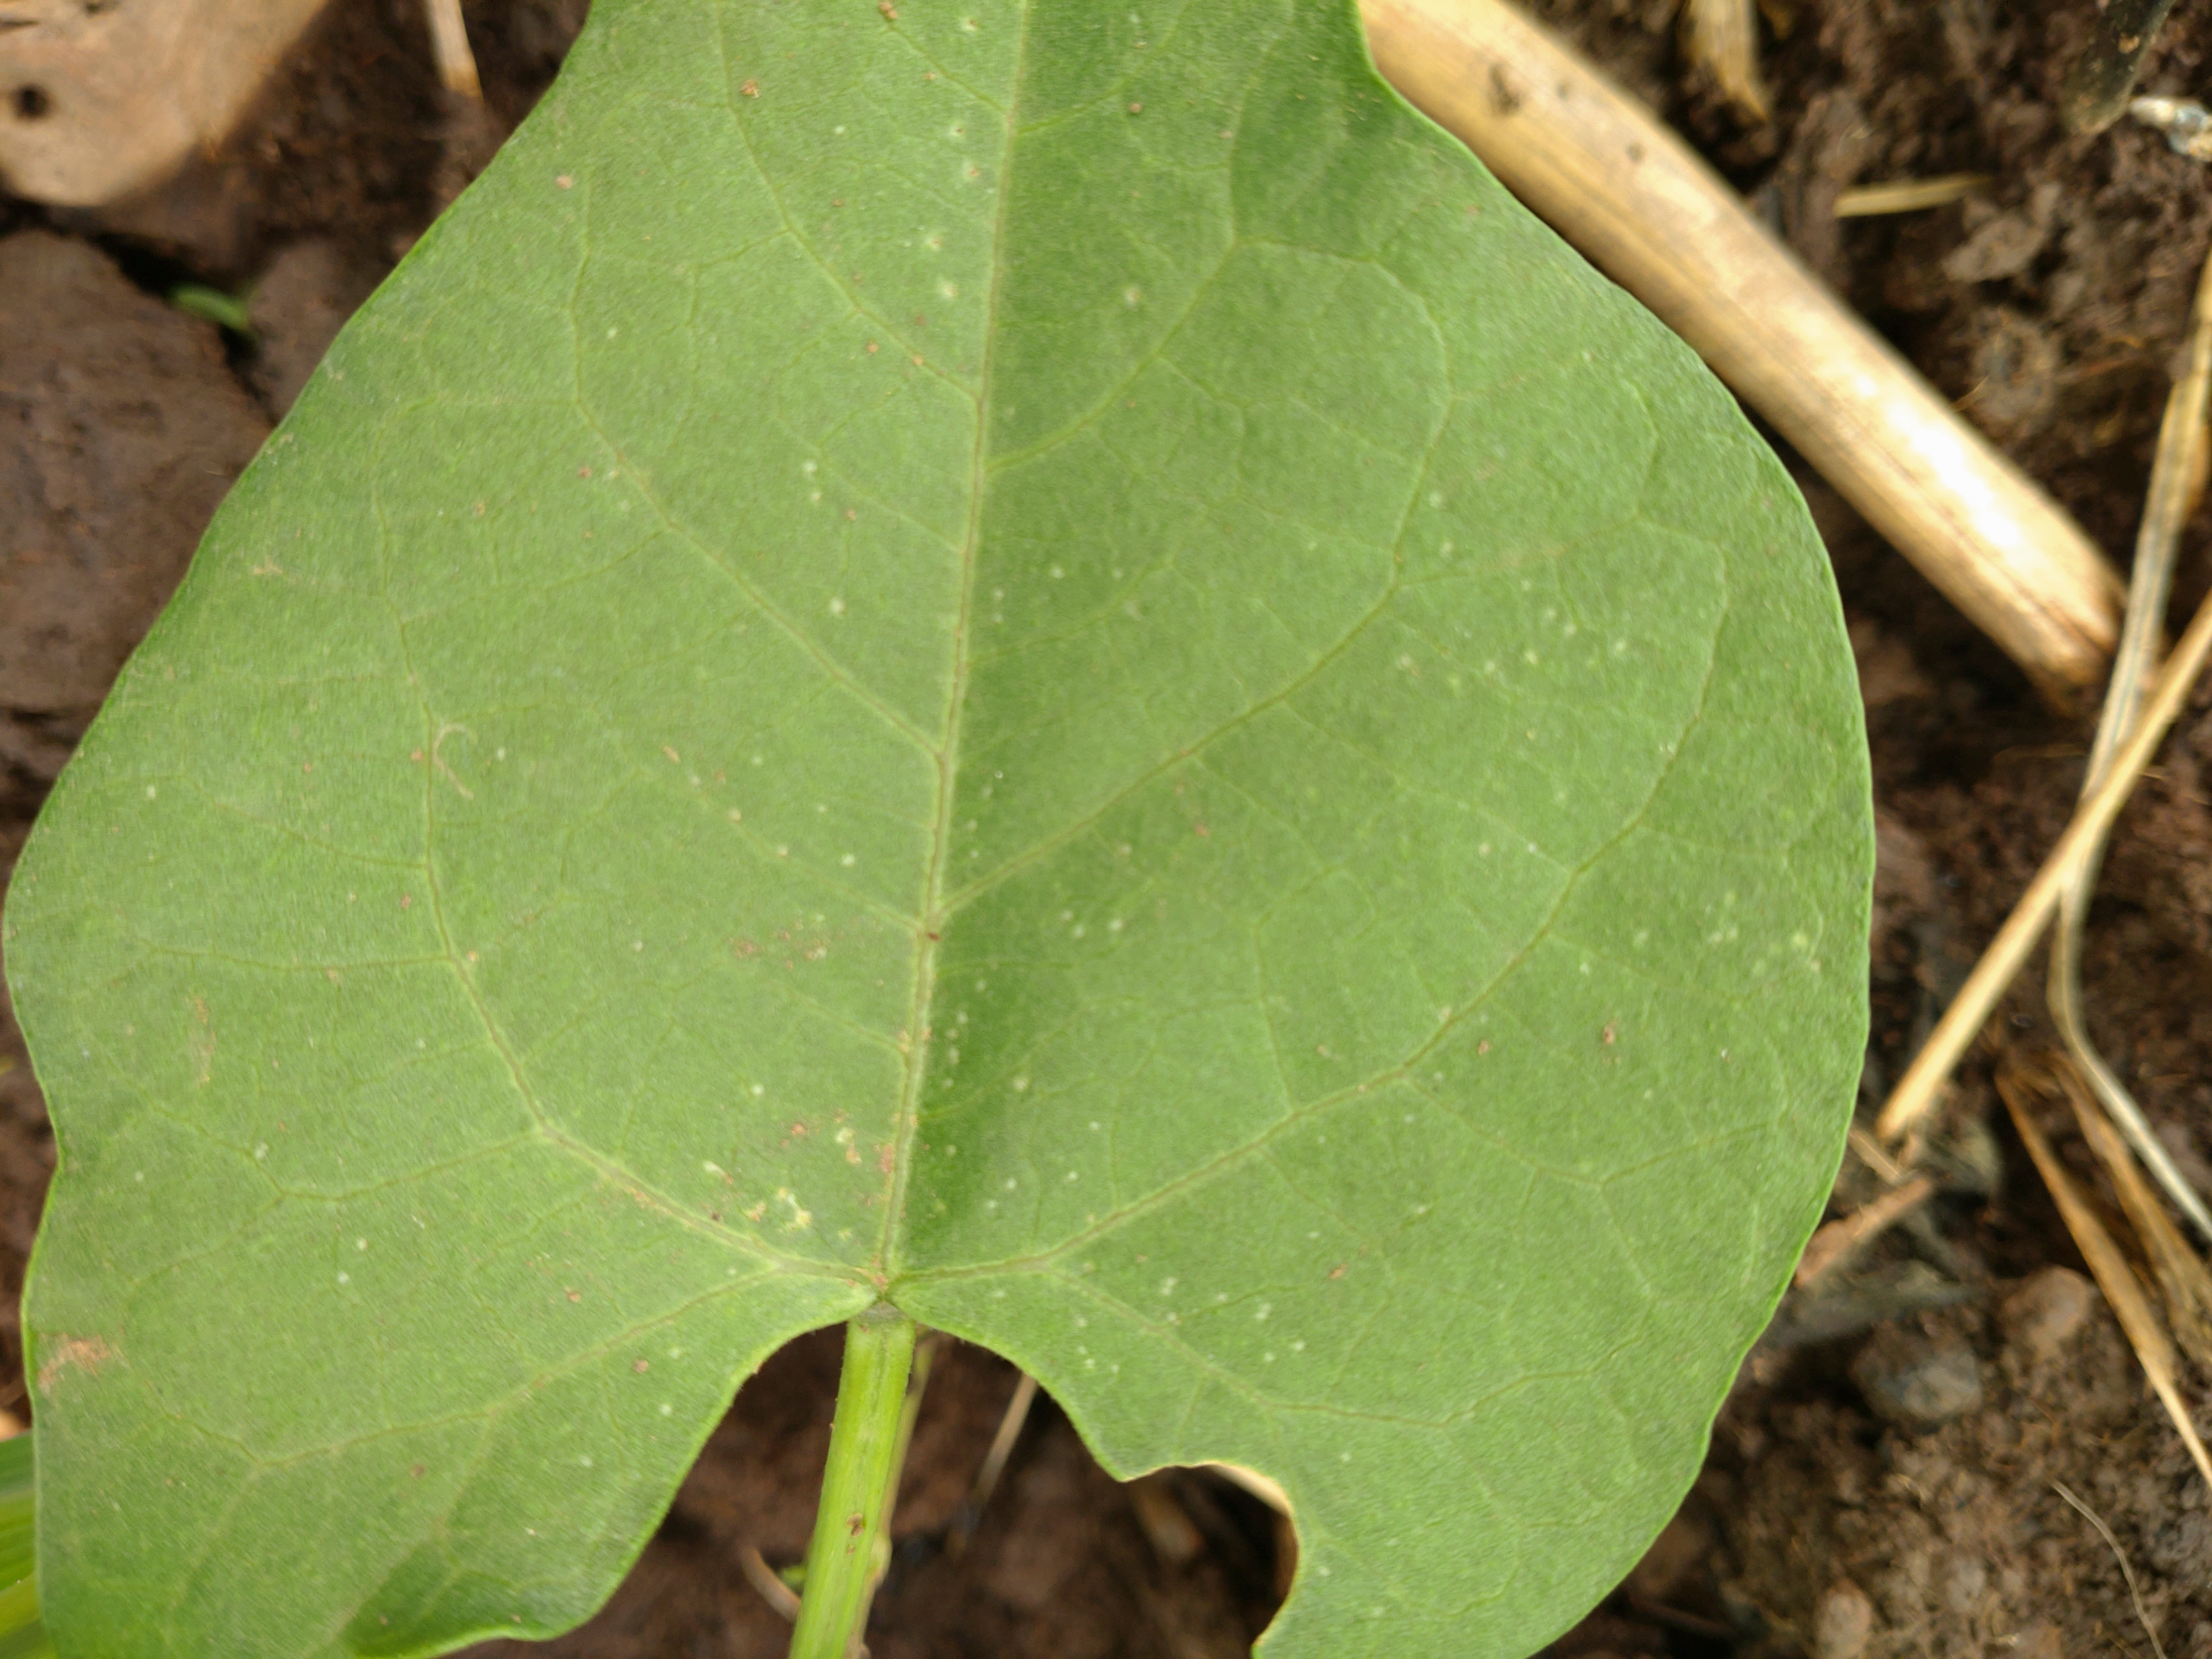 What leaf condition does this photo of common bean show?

healthy
